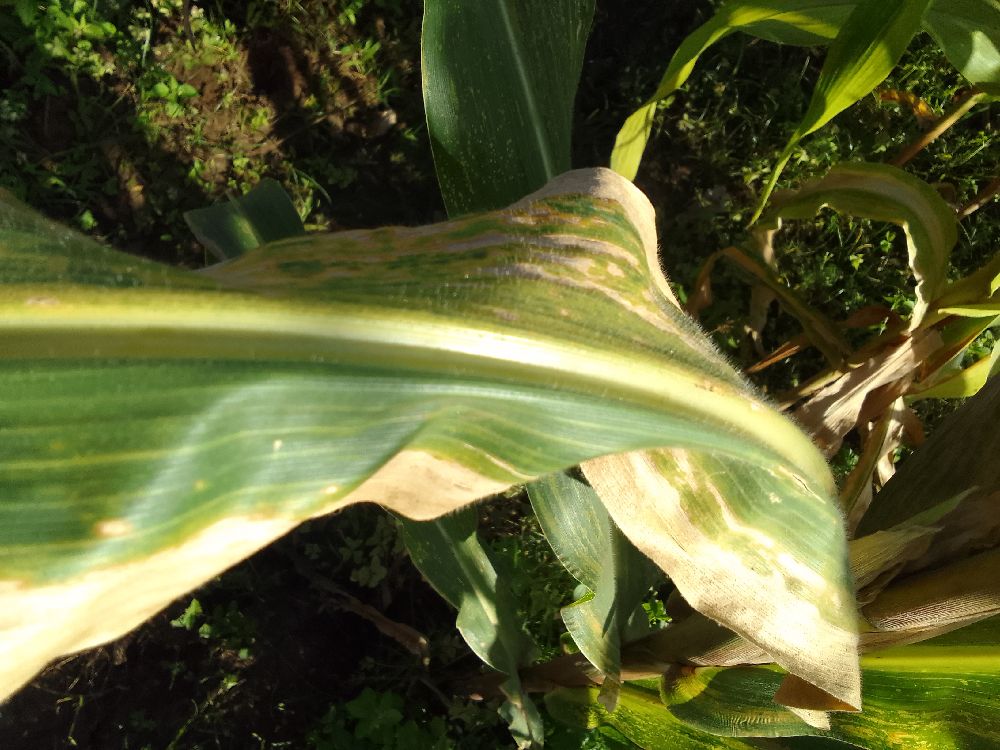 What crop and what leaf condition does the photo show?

maize, maize lethal necrosis
